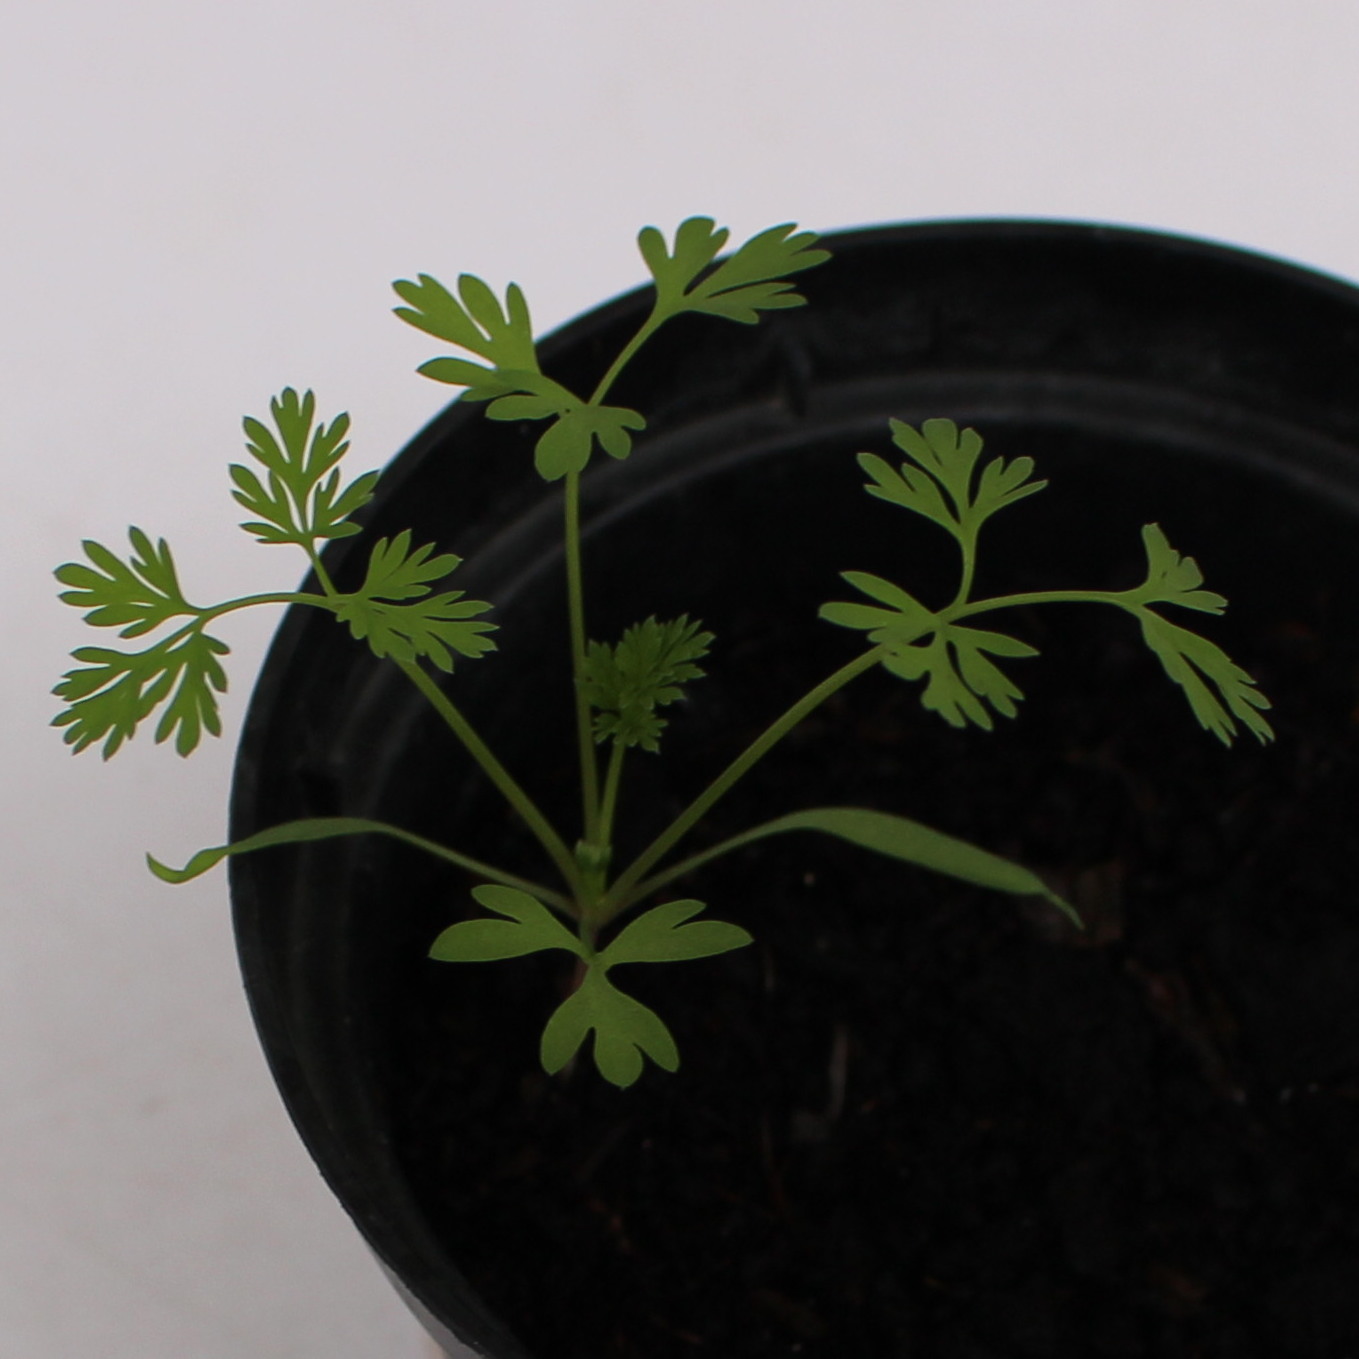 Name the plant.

Fumaria officinalis
